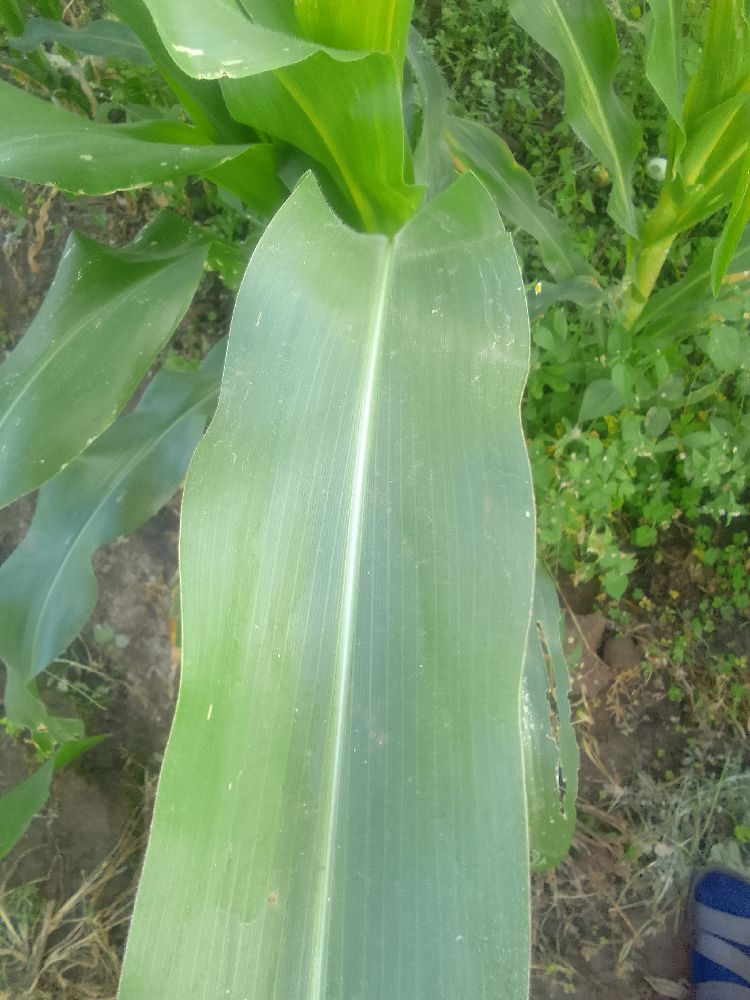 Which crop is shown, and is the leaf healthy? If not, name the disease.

maize, healthy
